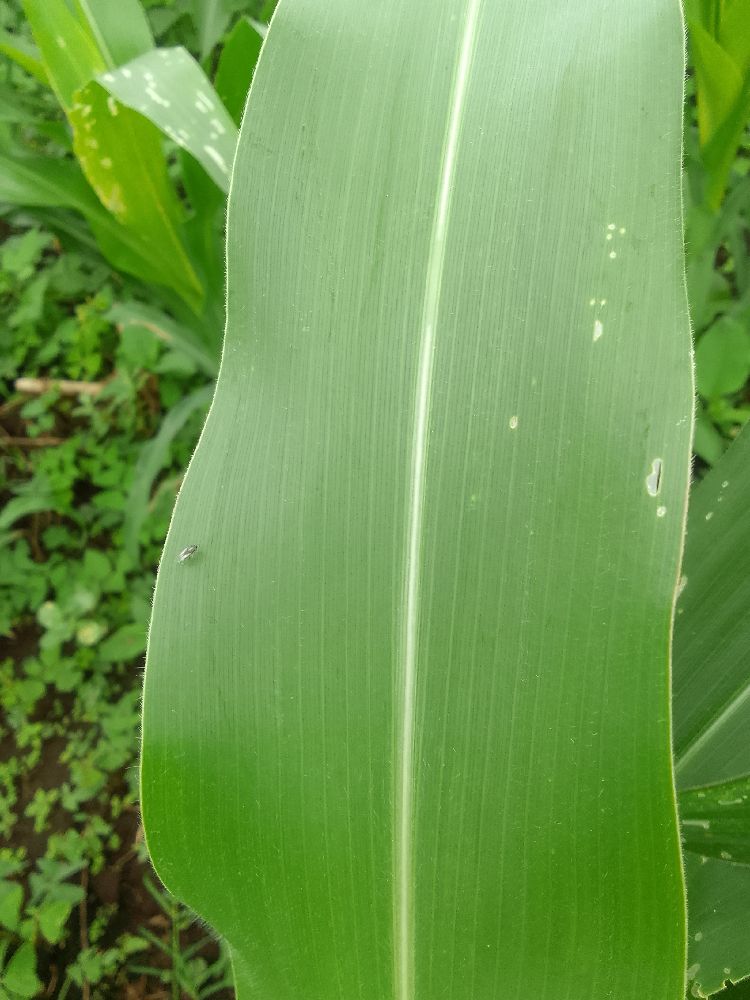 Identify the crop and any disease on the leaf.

maize, healthy
